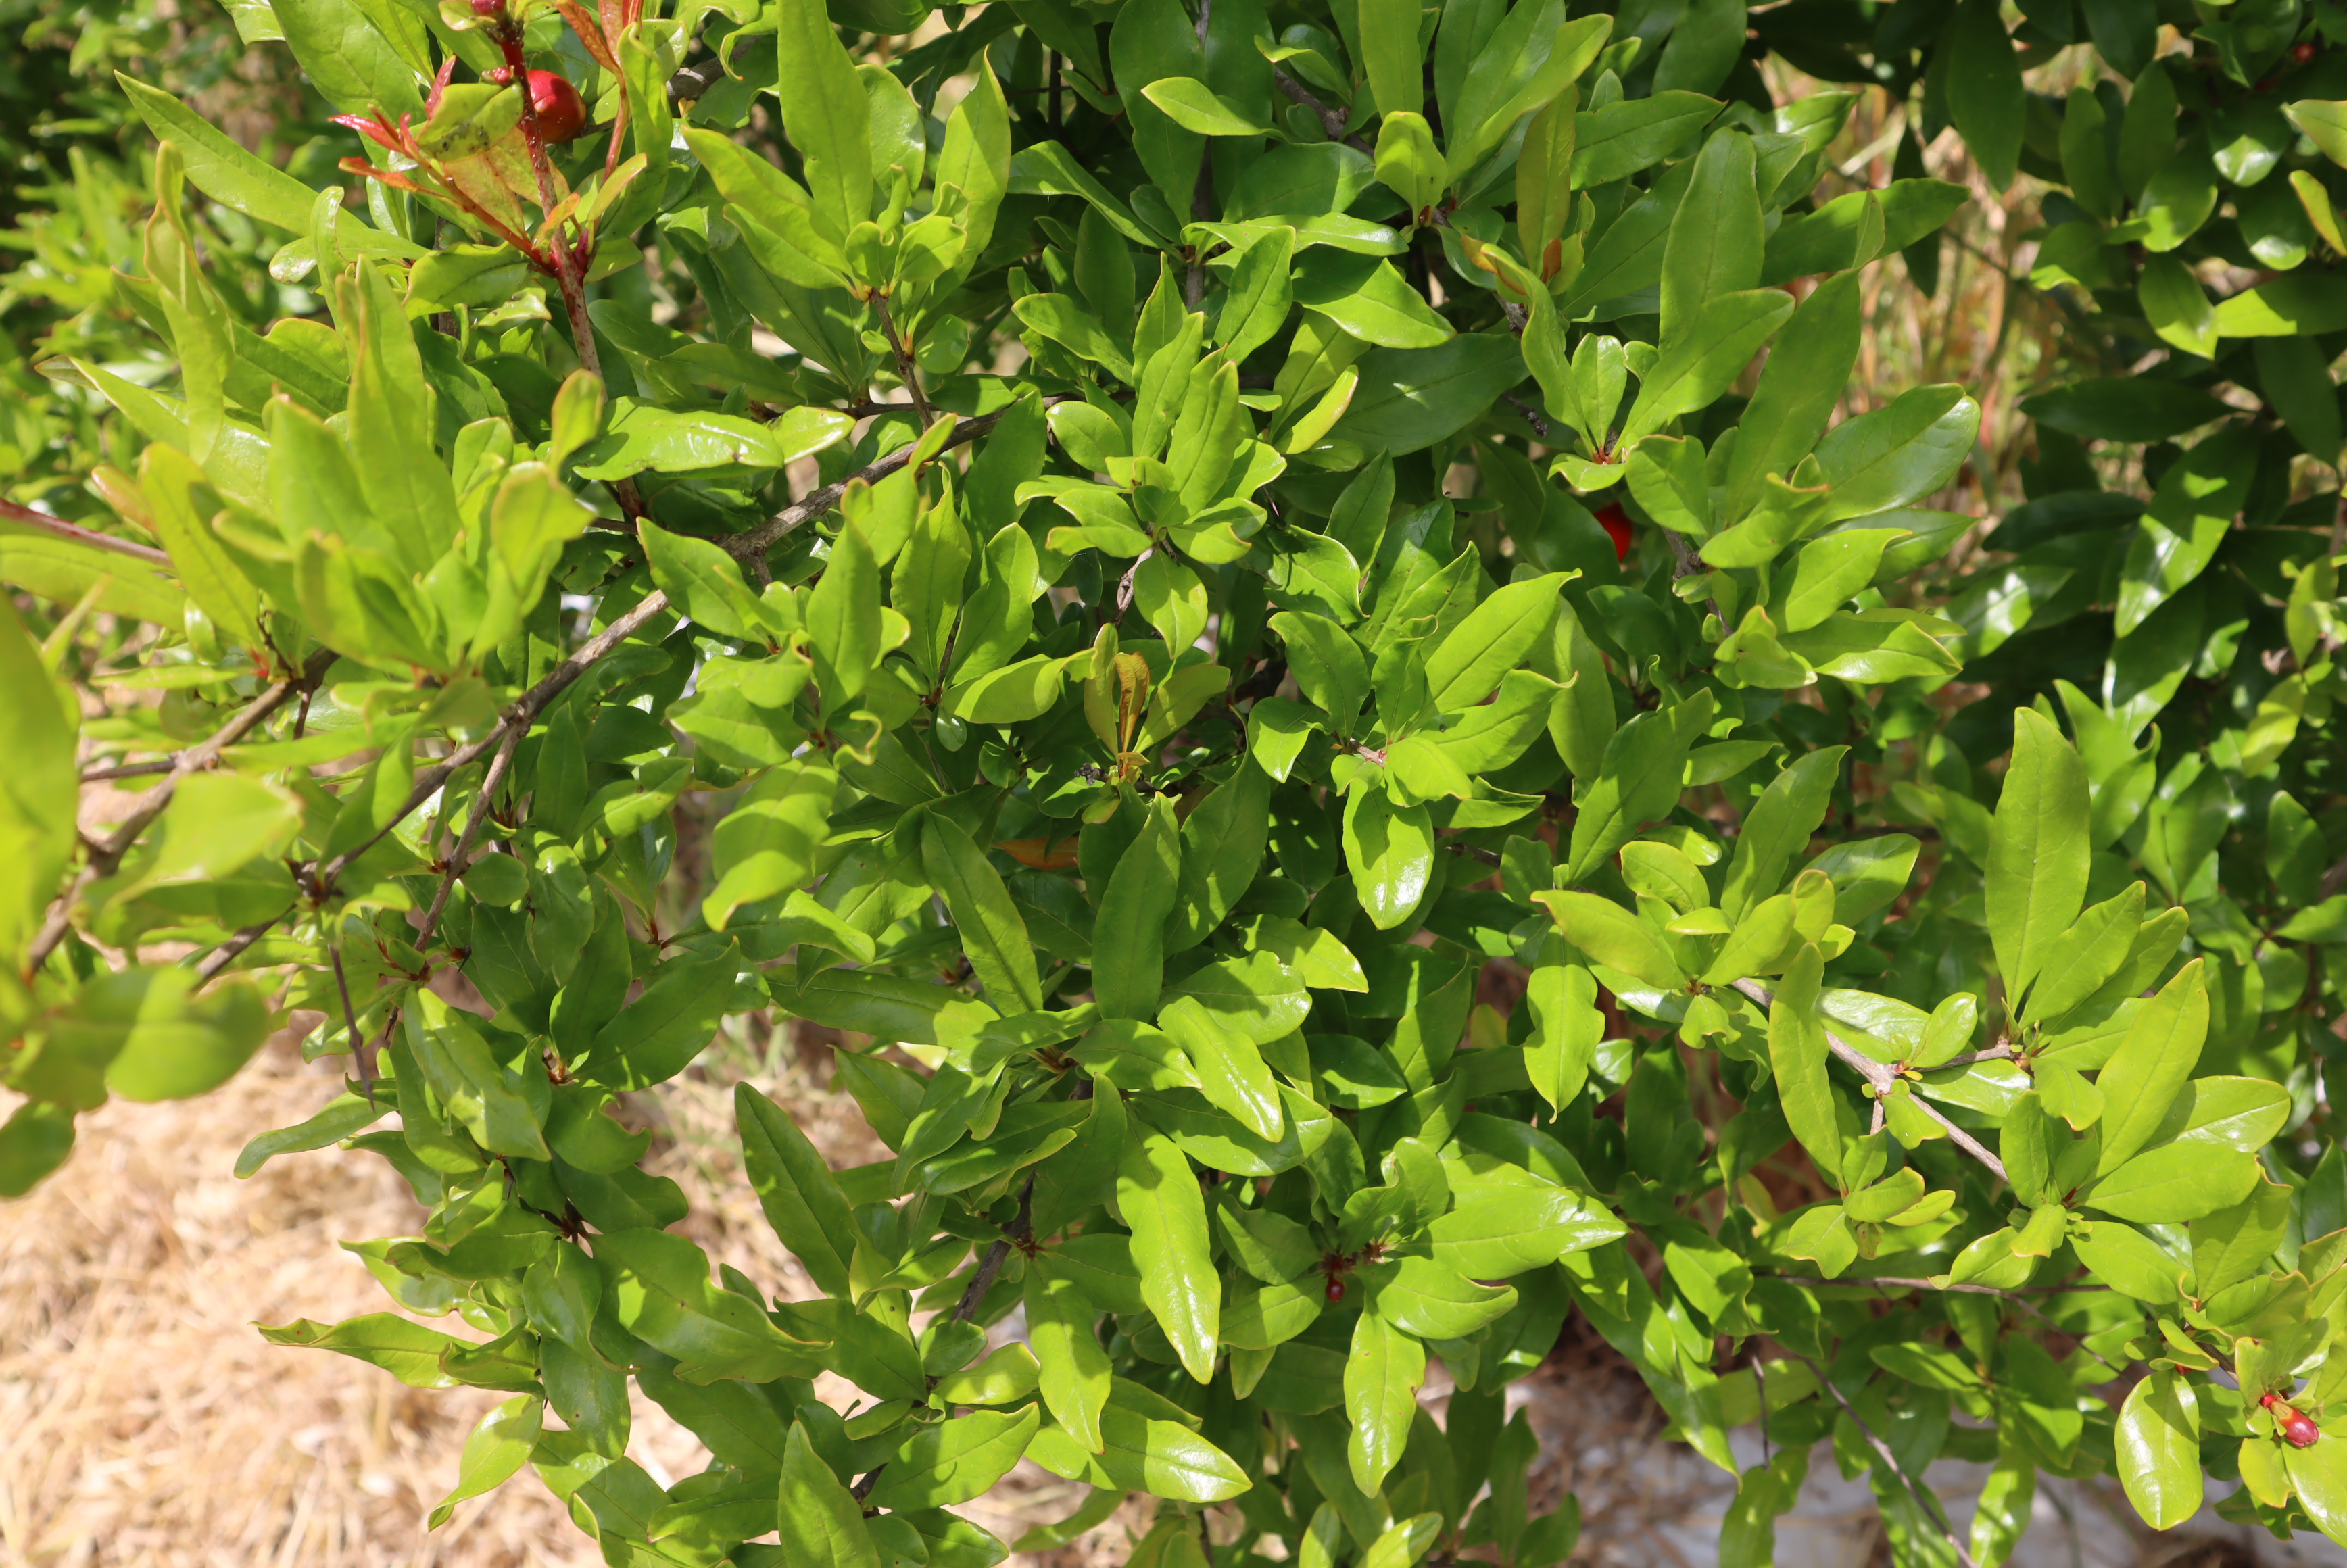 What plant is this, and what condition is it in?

pomegranate, aphids, coniella granati
